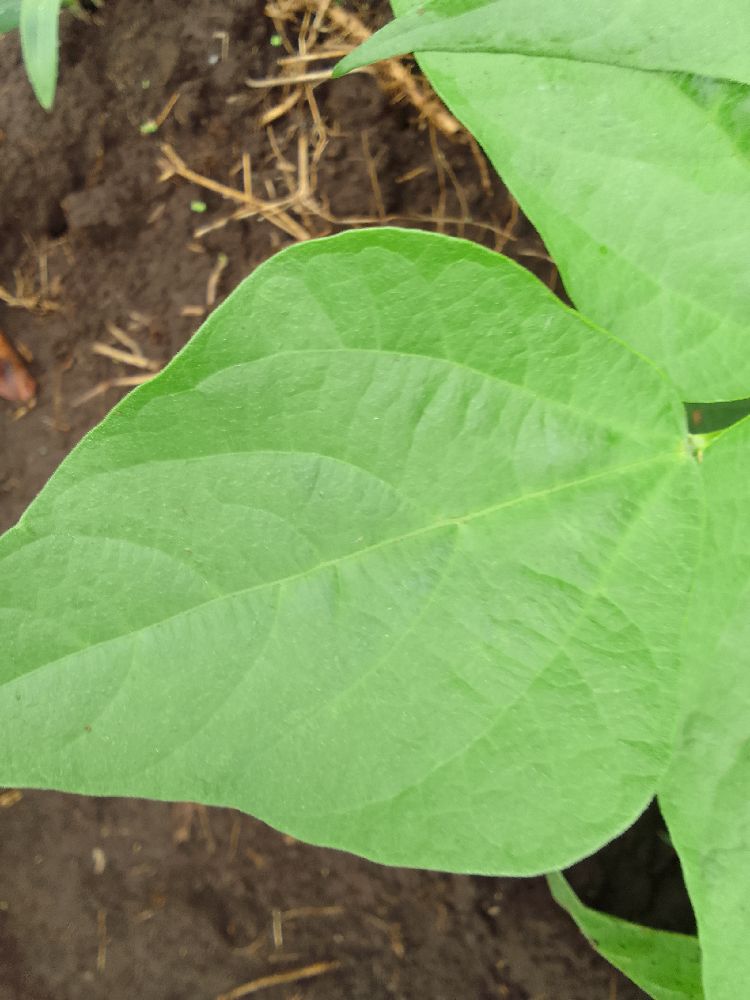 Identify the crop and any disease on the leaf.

common bean, healthy
